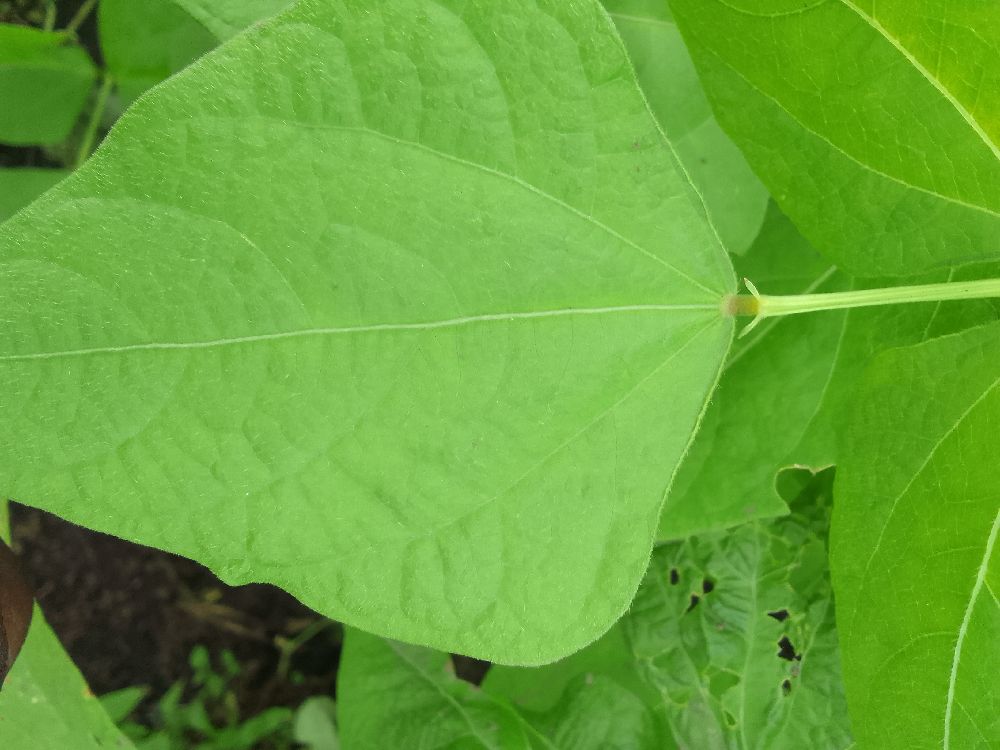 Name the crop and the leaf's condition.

common bean, healthy
